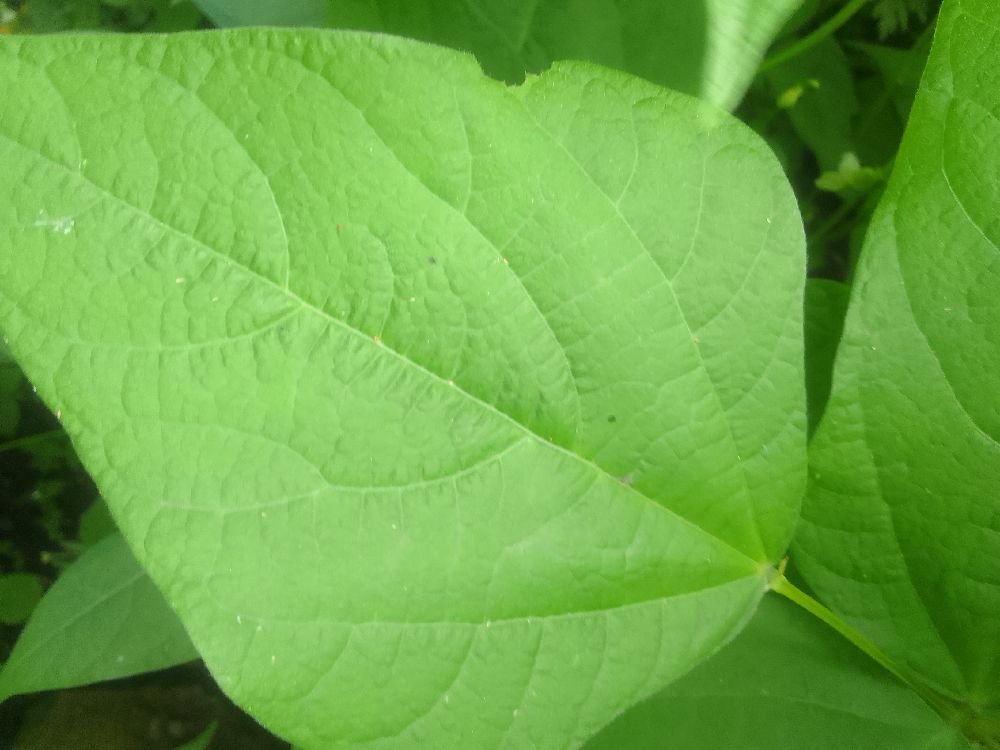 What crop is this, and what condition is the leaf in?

common bean, healthy
